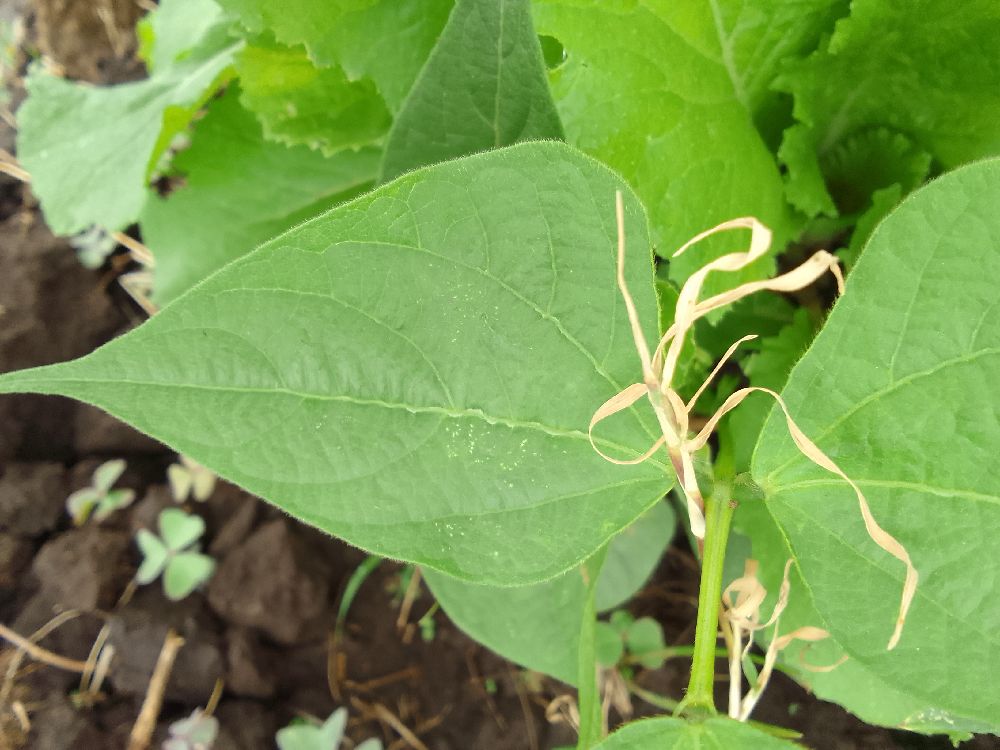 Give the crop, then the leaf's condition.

common bean, healthy
